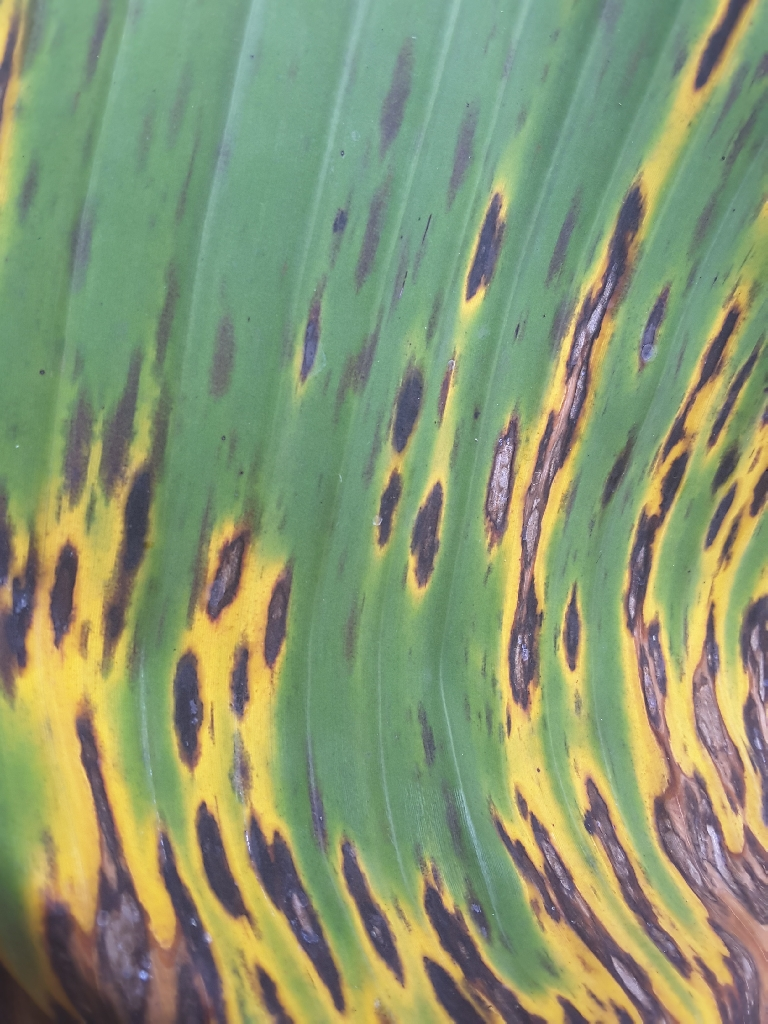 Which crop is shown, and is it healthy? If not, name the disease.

banana, black sigatoka
